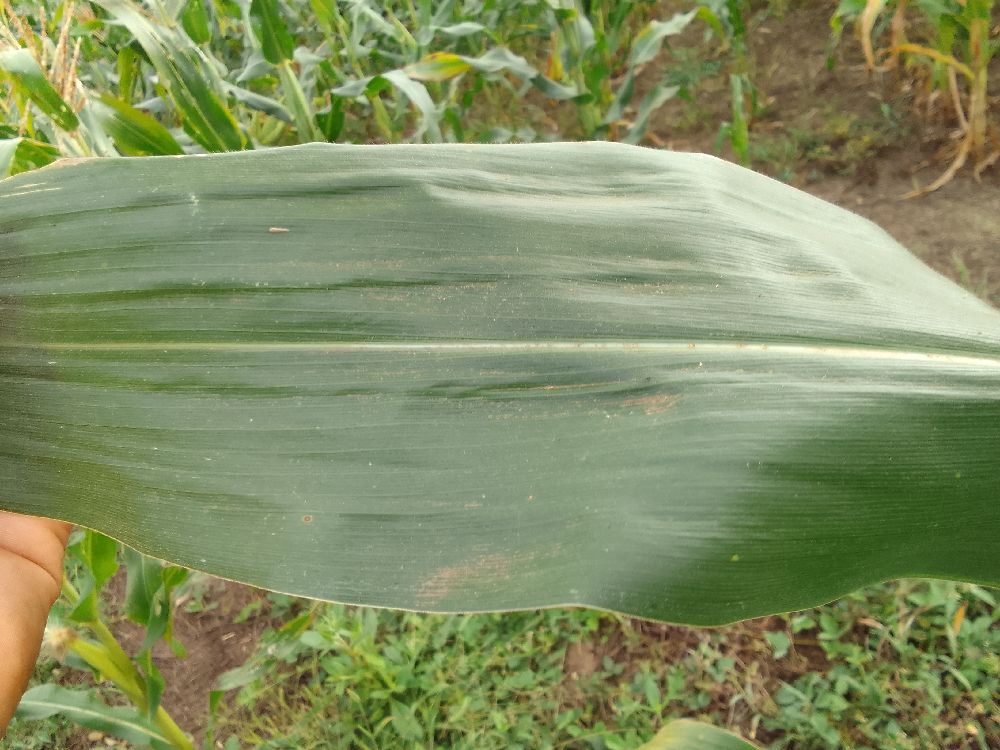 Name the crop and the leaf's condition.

maize, healthy
